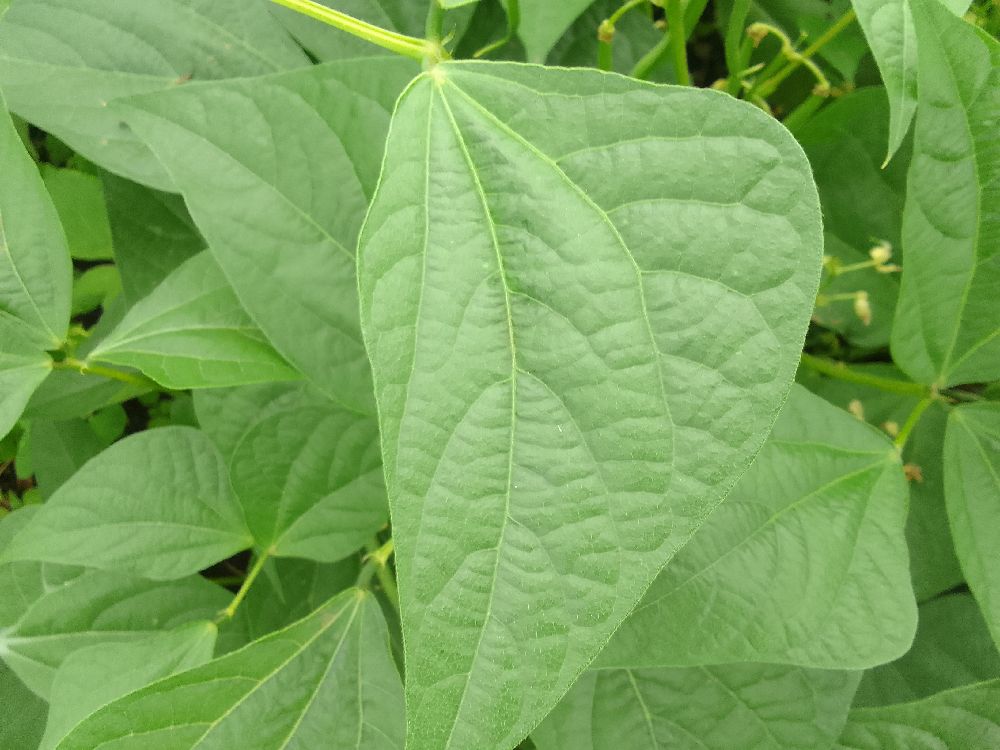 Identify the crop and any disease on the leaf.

common bean, healthy
